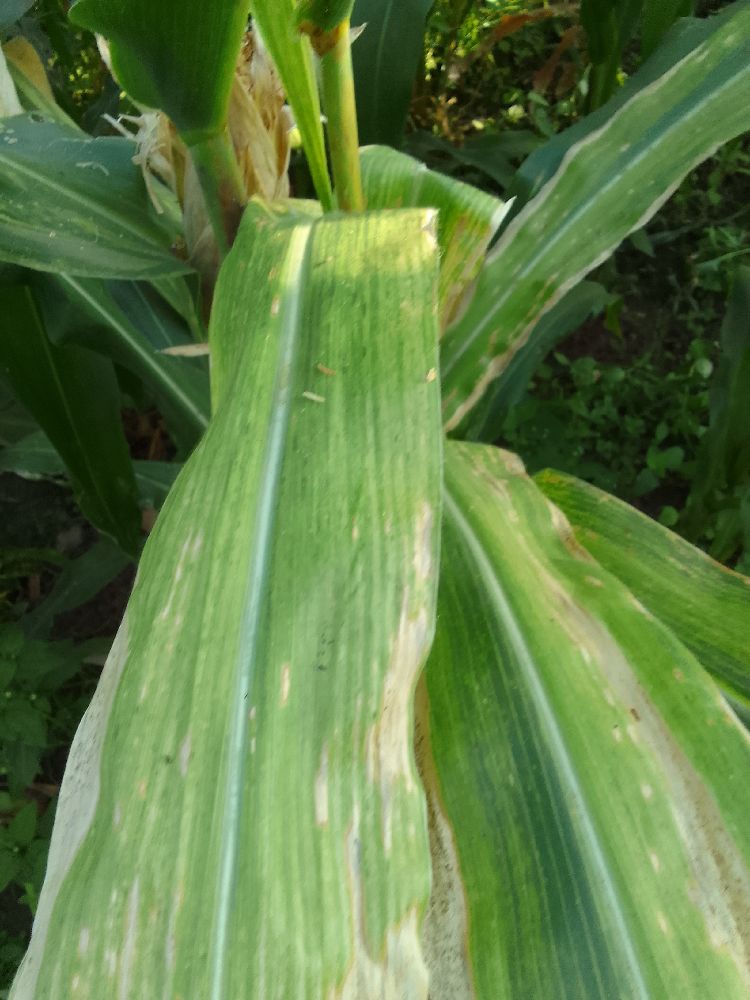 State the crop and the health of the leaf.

maize, maize lethal necrosis
